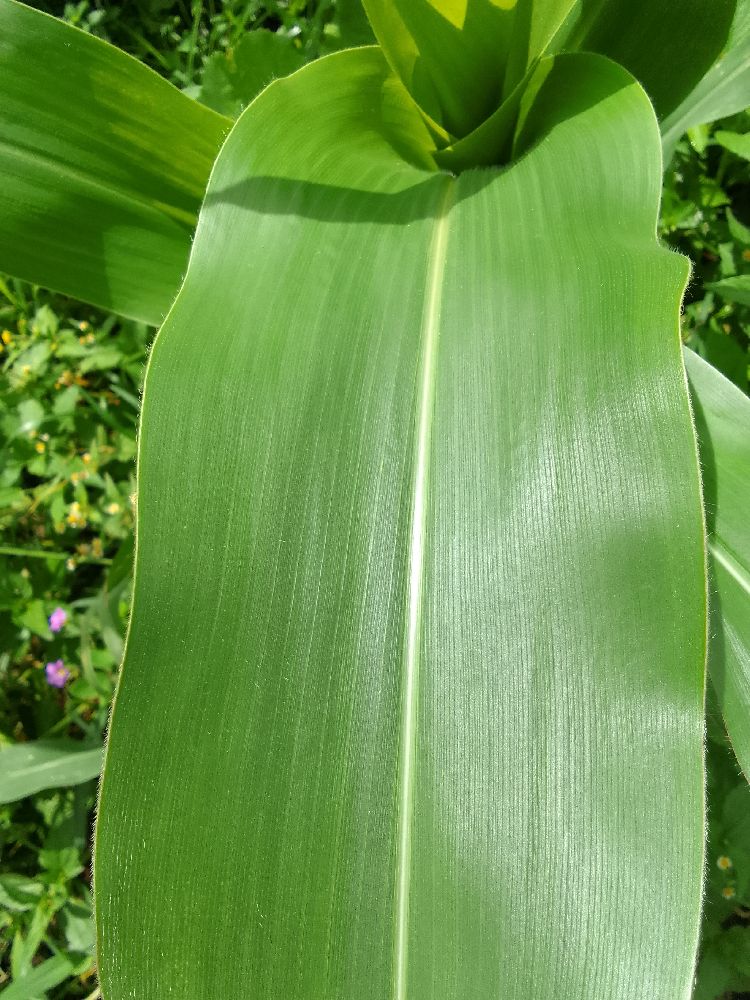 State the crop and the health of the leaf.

maize, healthy
